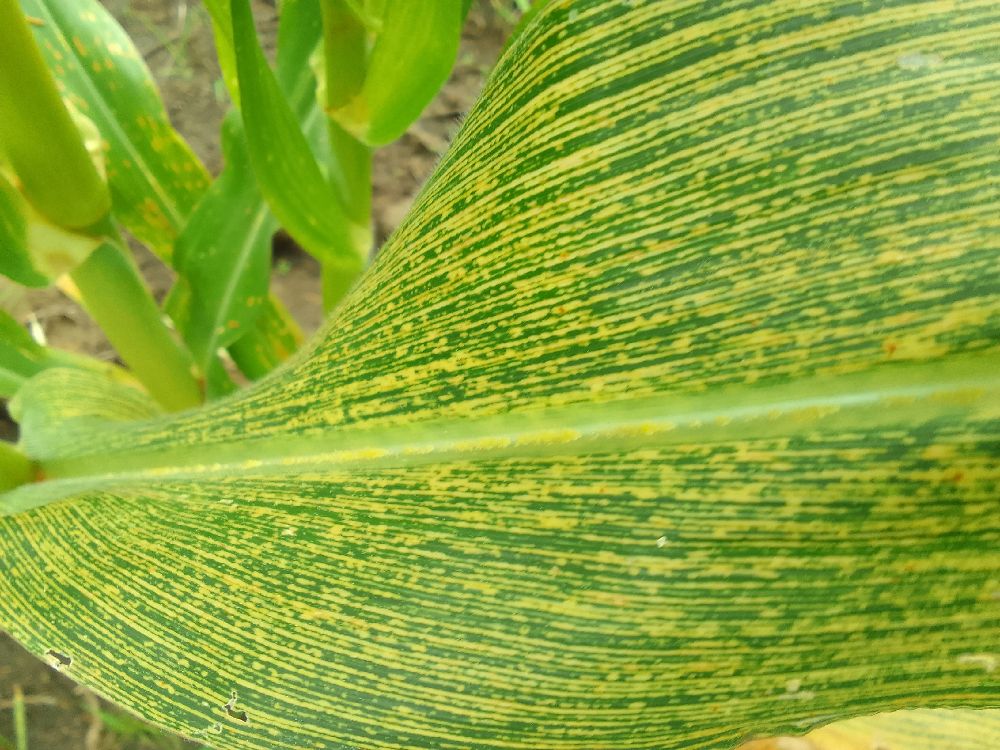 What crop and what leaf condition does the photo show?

maize, maize streak virus
